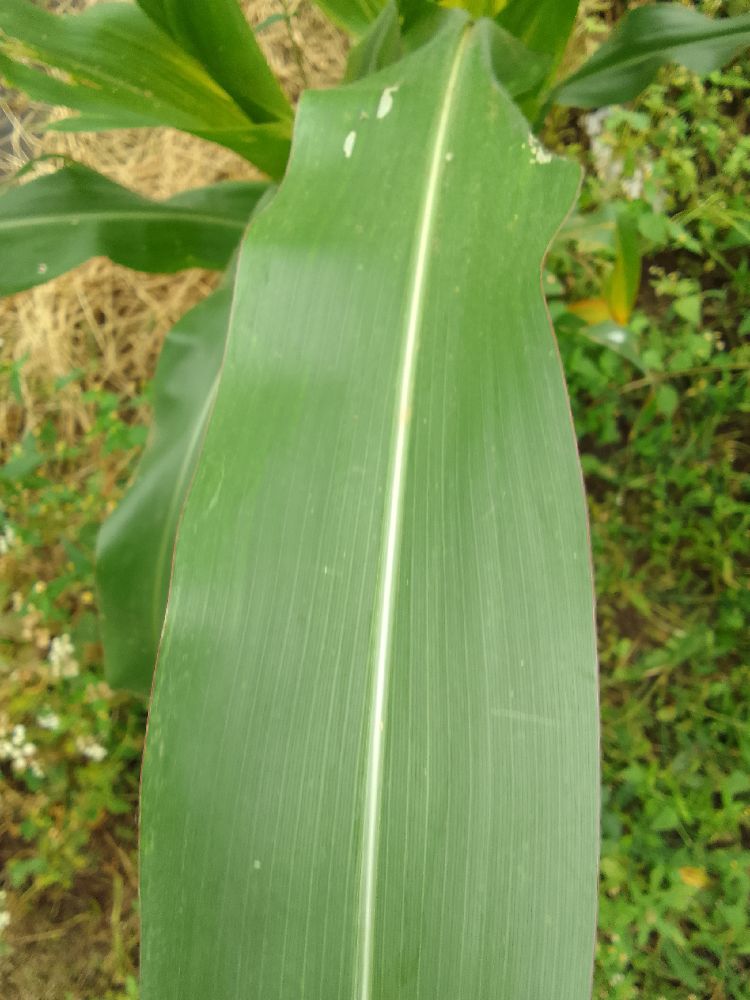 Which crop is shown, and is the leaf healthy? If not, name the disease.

maize, healthy
